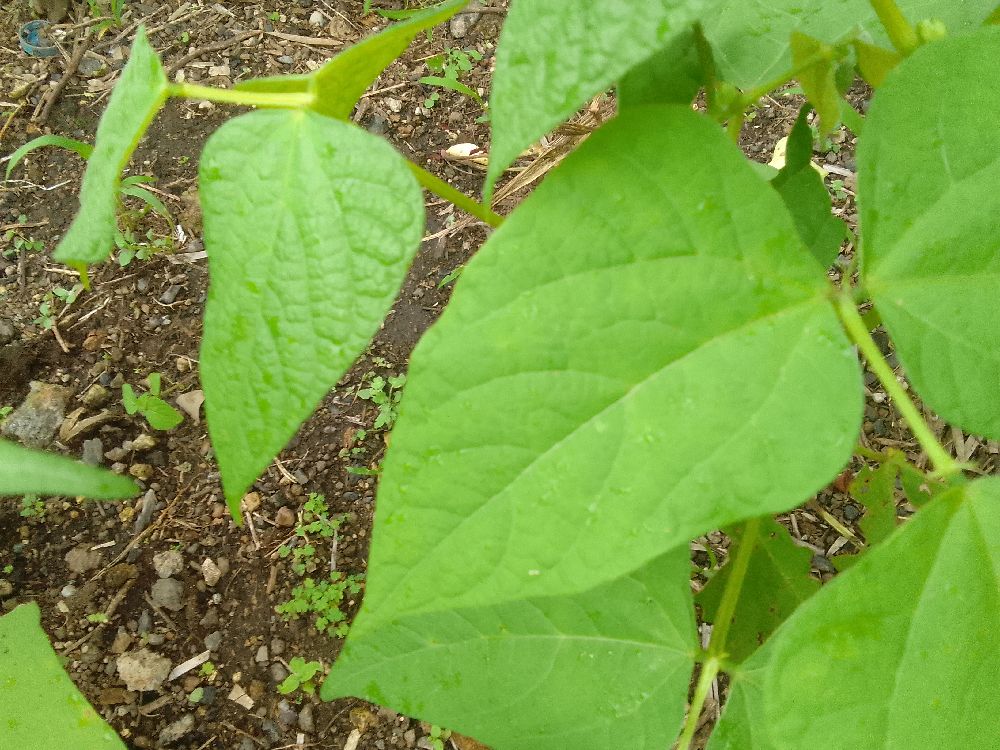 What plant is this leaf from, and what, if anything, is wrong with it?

common bean, healthy
